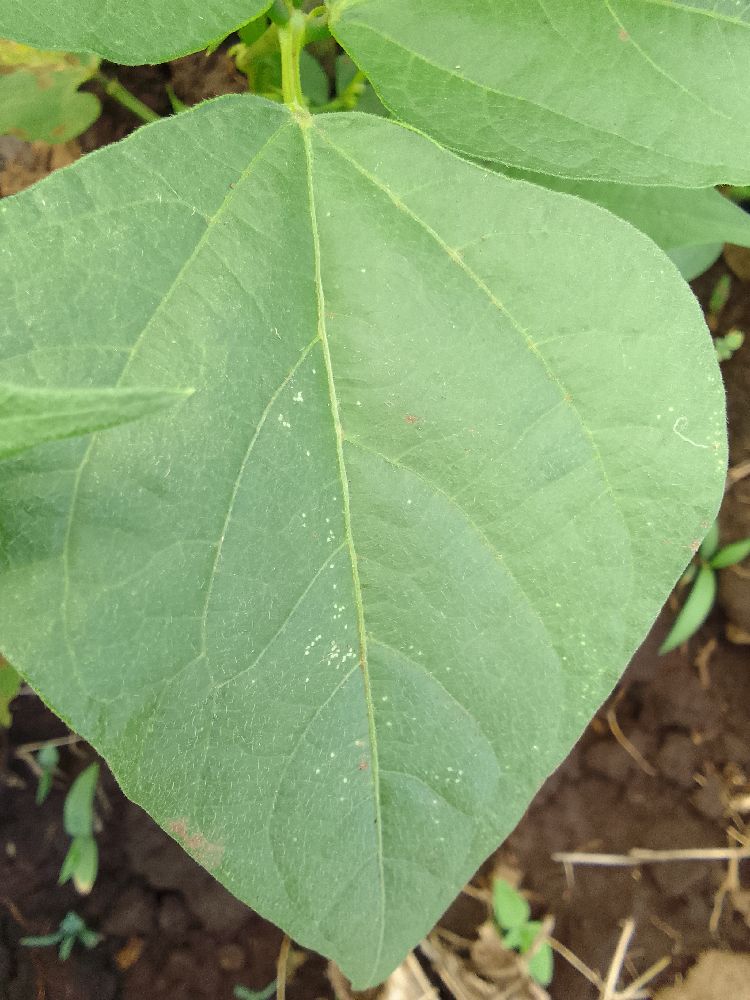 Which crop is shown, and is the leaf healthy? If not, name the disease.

common bean, healthy
